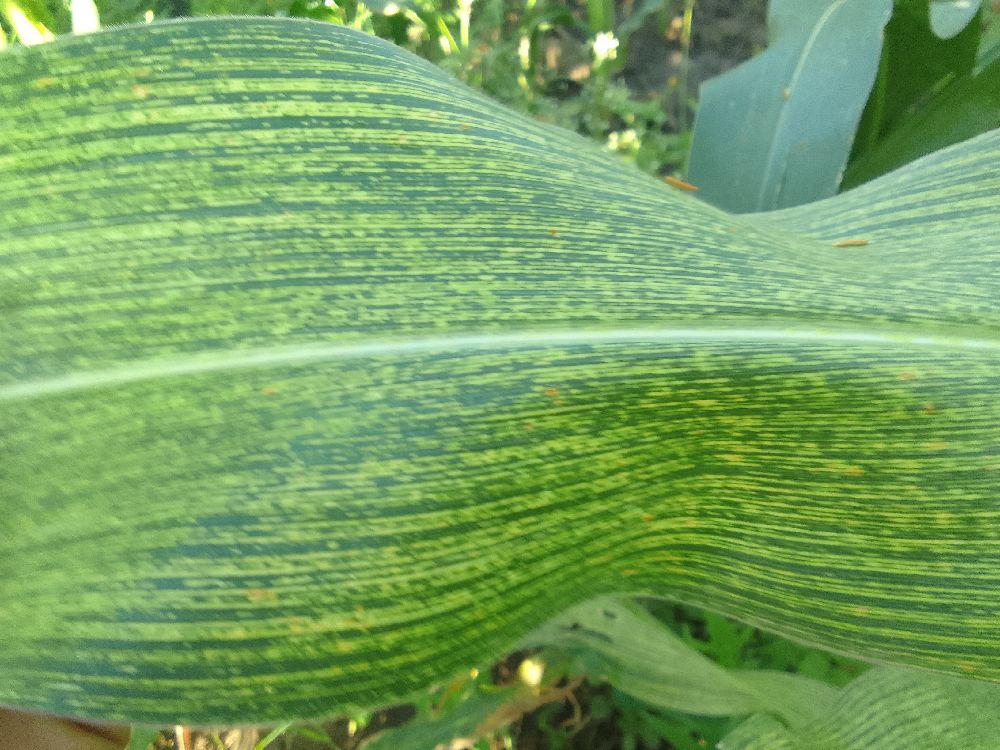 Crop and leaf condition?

maize, maize streak virus
